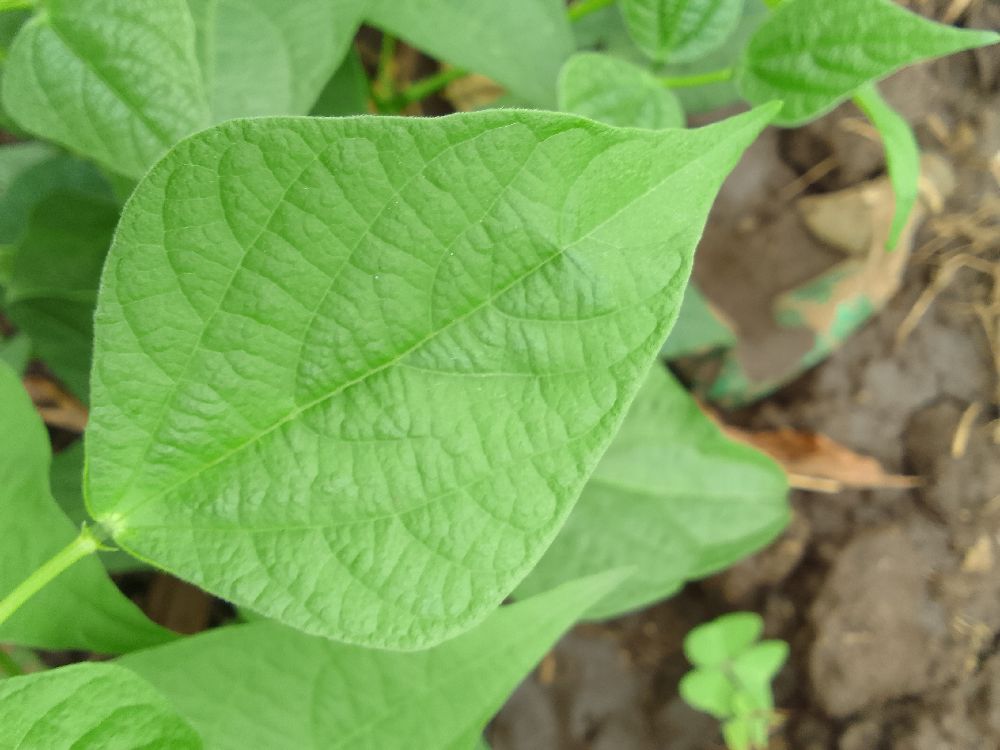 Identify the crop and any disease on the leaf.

common bean, healthy
